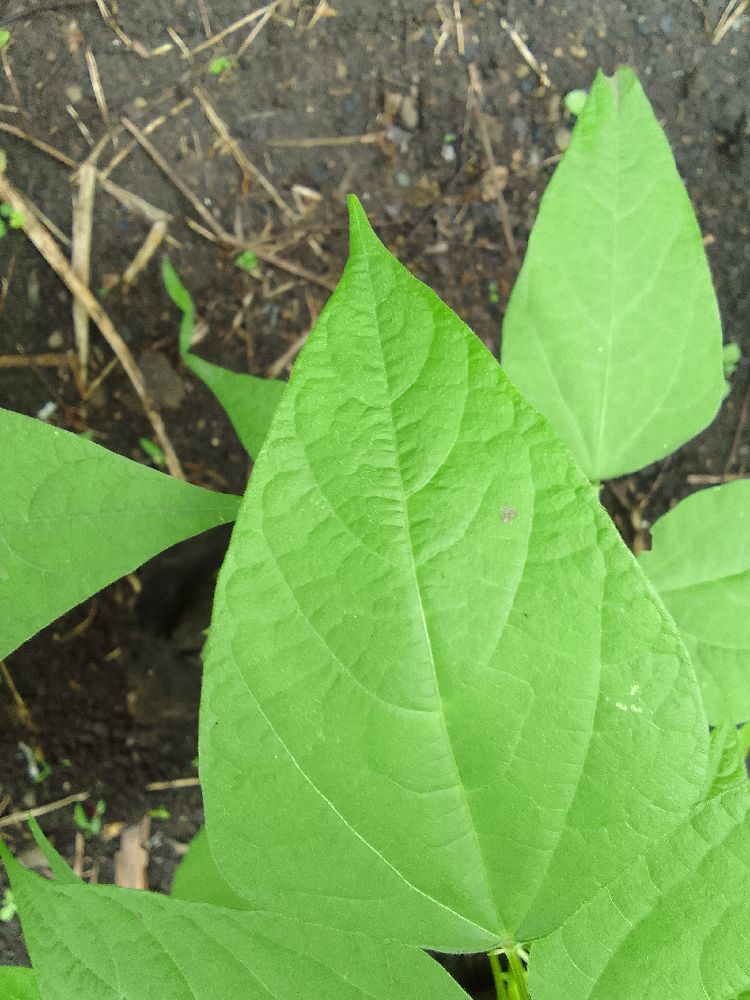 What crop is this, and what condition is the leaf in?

common bean, healthy
